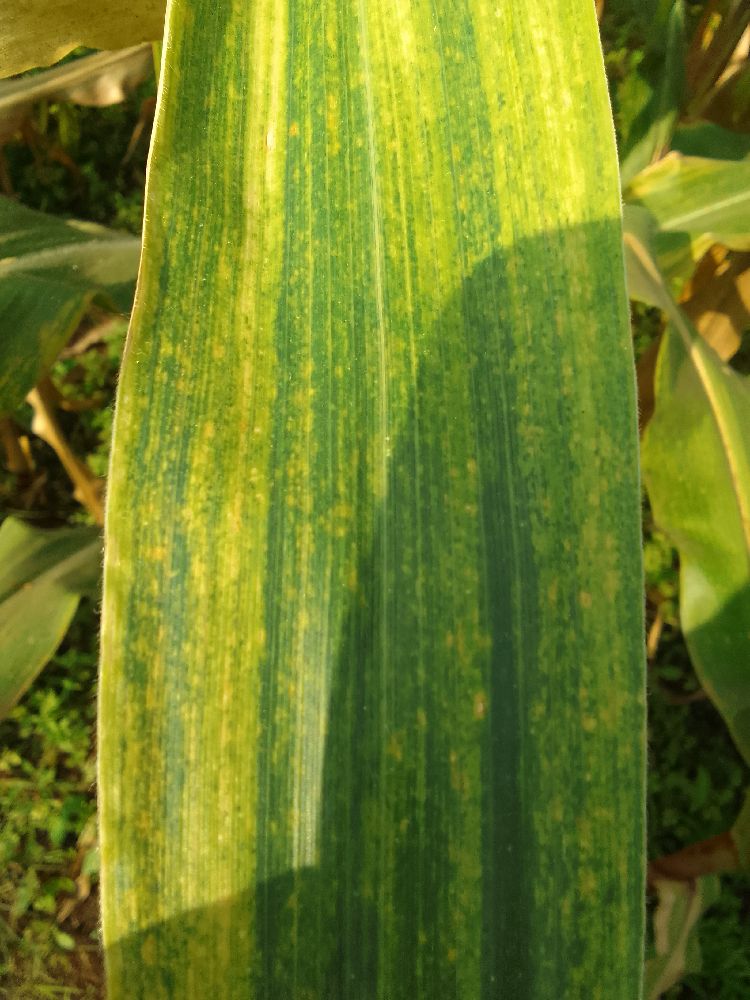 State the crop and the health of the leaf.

maize, maize lethal necrosis
